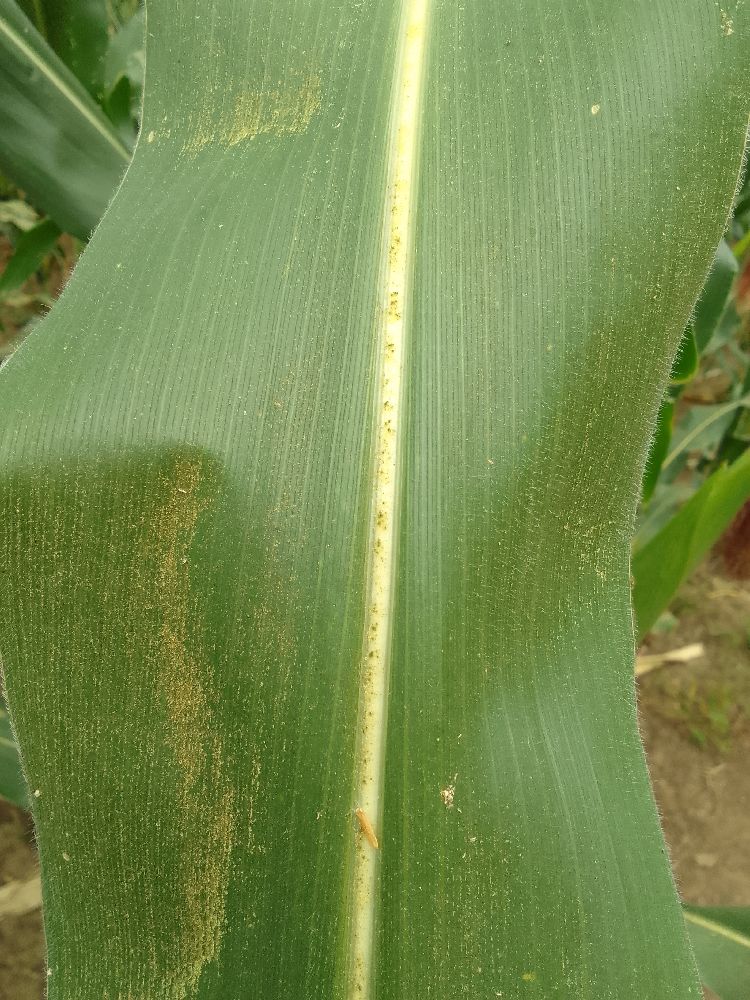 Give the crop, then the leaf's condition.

maize, healthy
